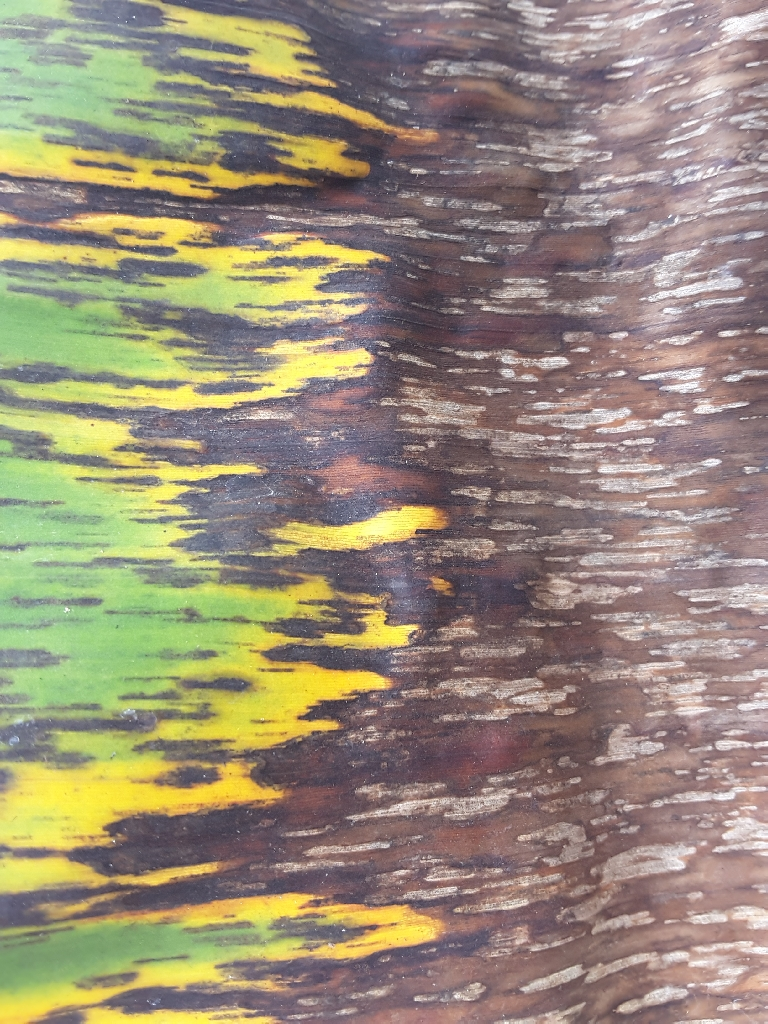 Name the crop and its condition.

banana, black sigatoka
